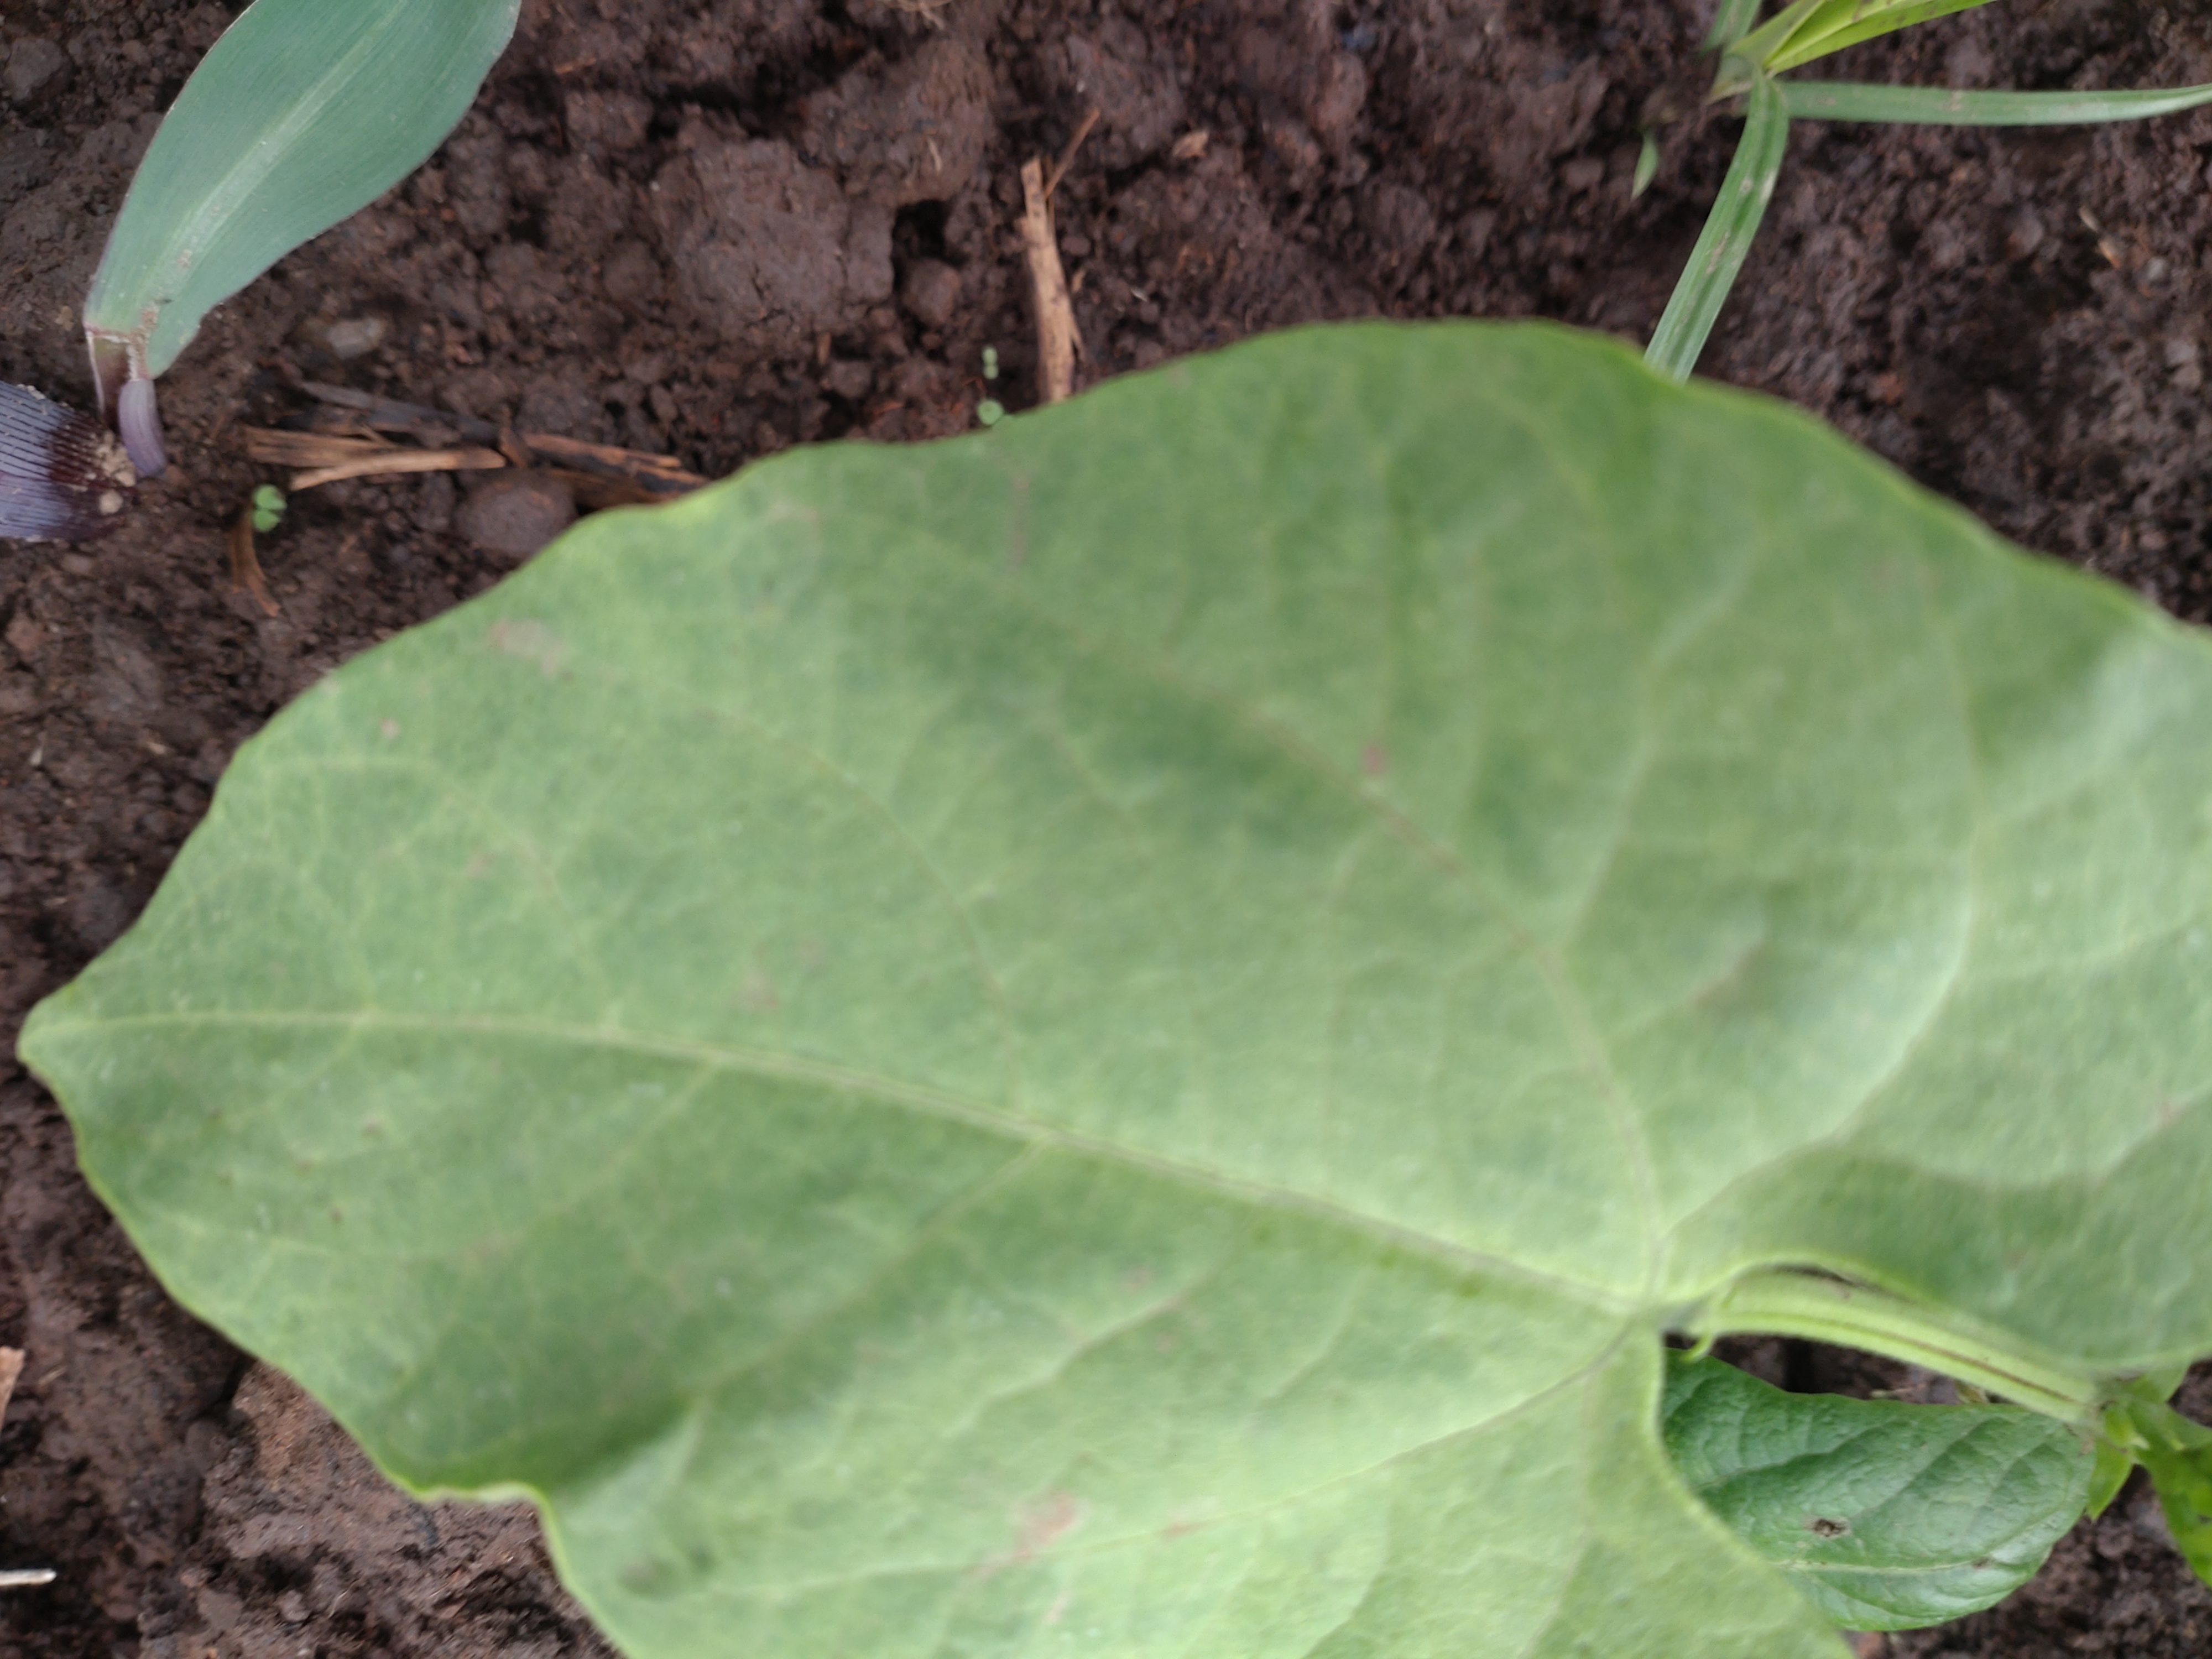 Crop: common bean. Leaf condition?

healthy
